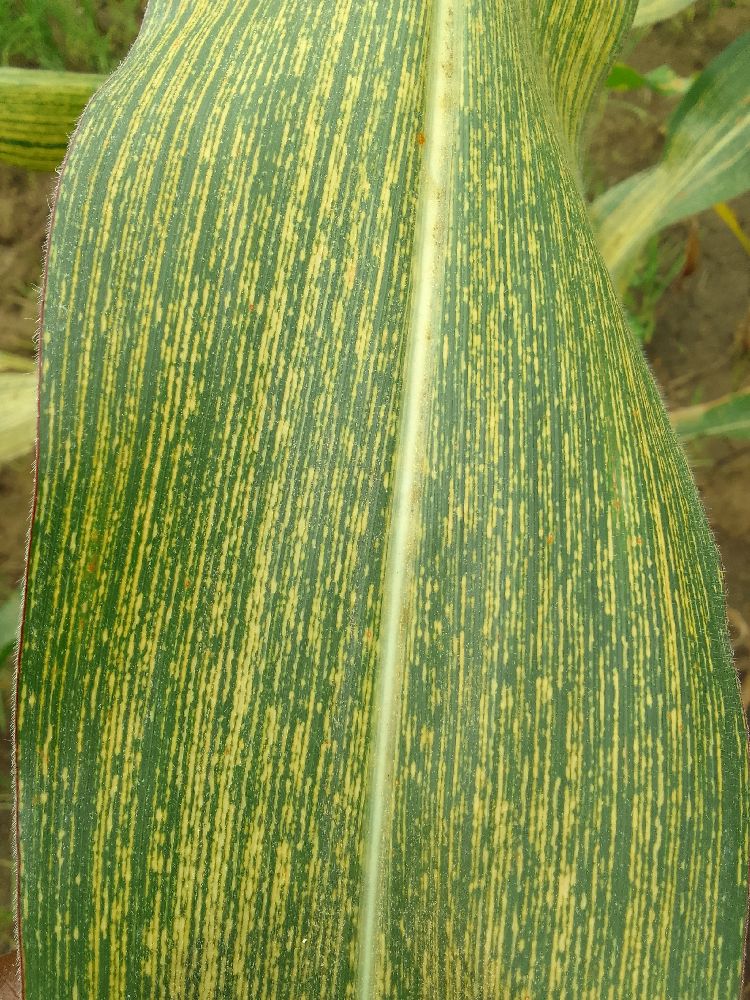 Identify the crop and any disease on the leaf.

maize, maize streak virus
